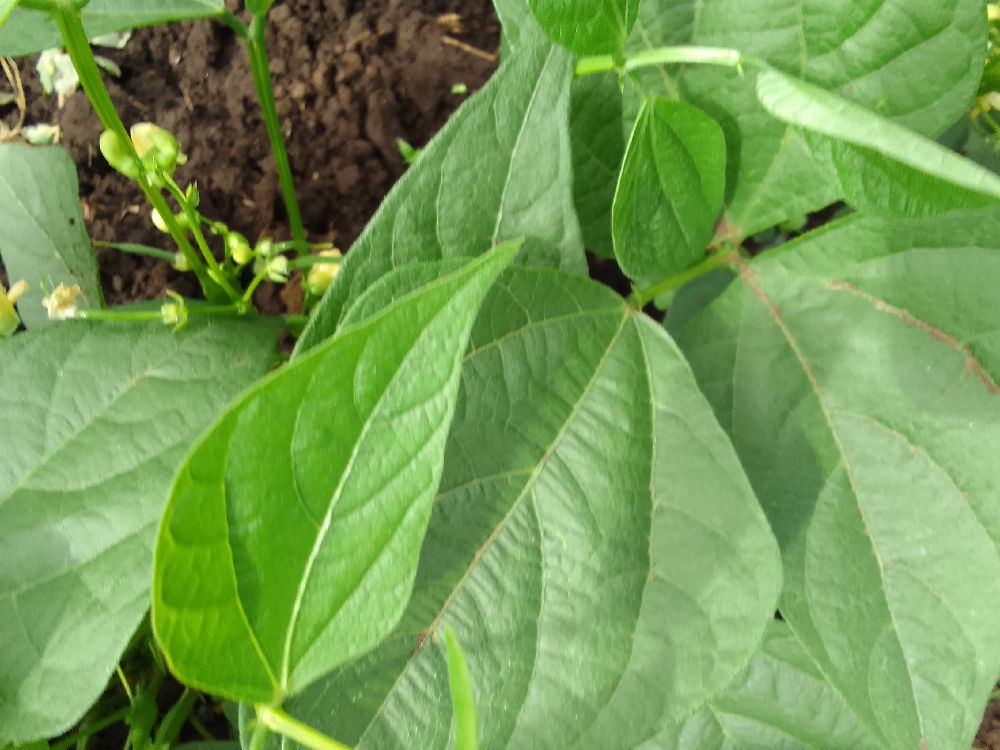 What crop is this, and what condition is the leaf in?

common bean, healthy
